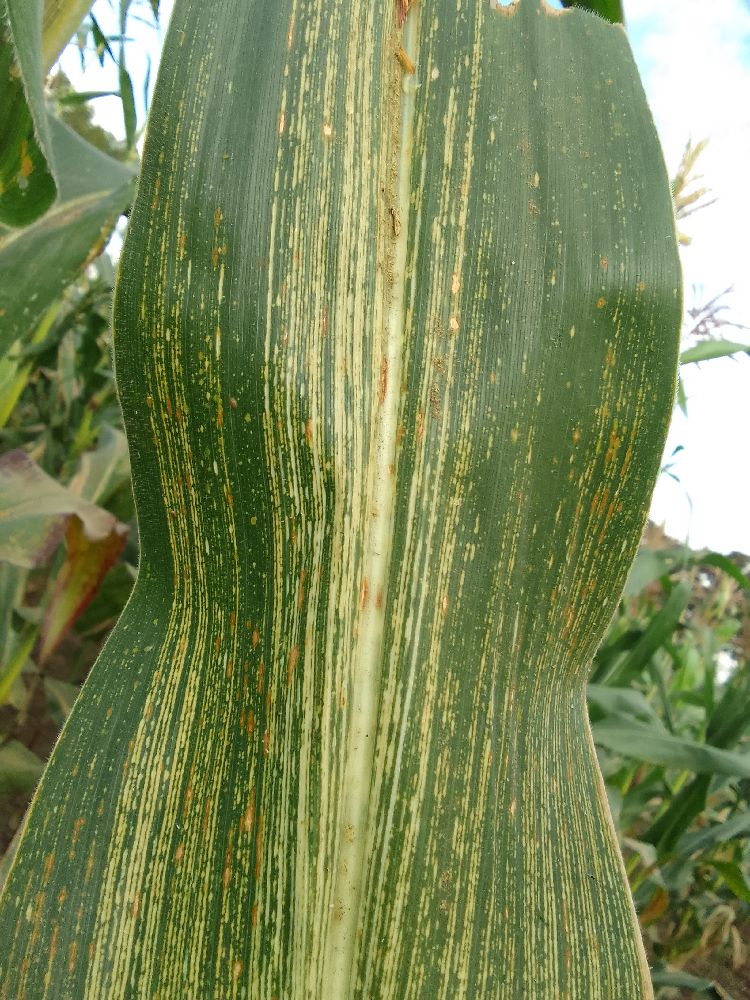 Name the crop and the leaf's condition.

maize, maize streak virus
